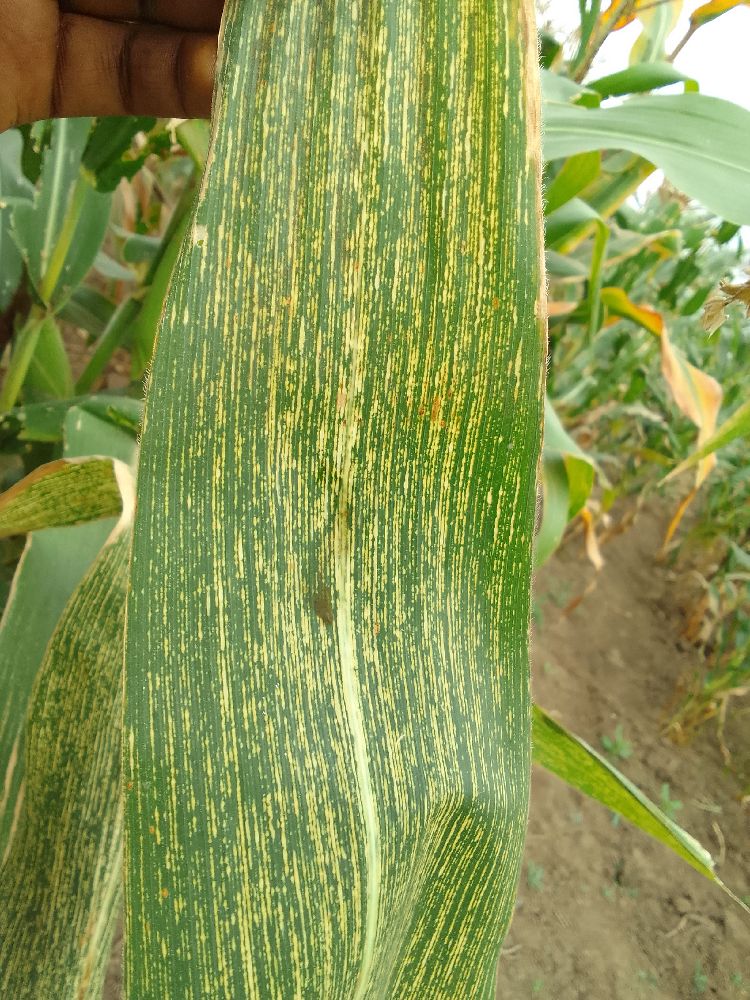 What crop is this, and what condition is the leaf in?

maize, maize streak virus
